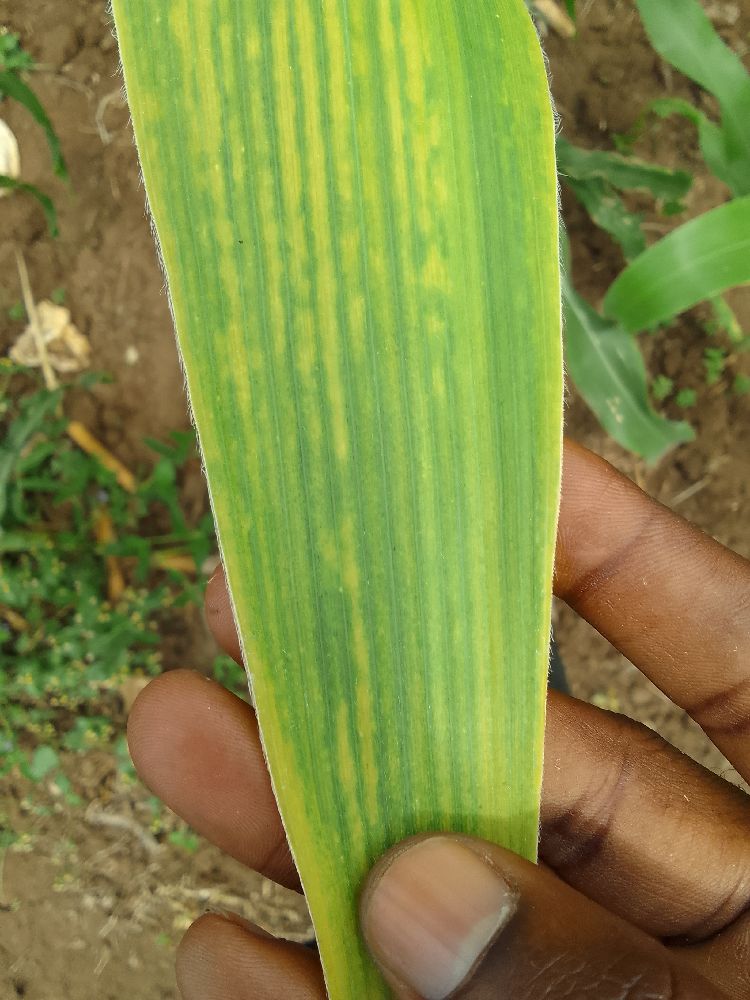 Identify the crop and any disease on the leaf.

maize, maize lethal necrosis
